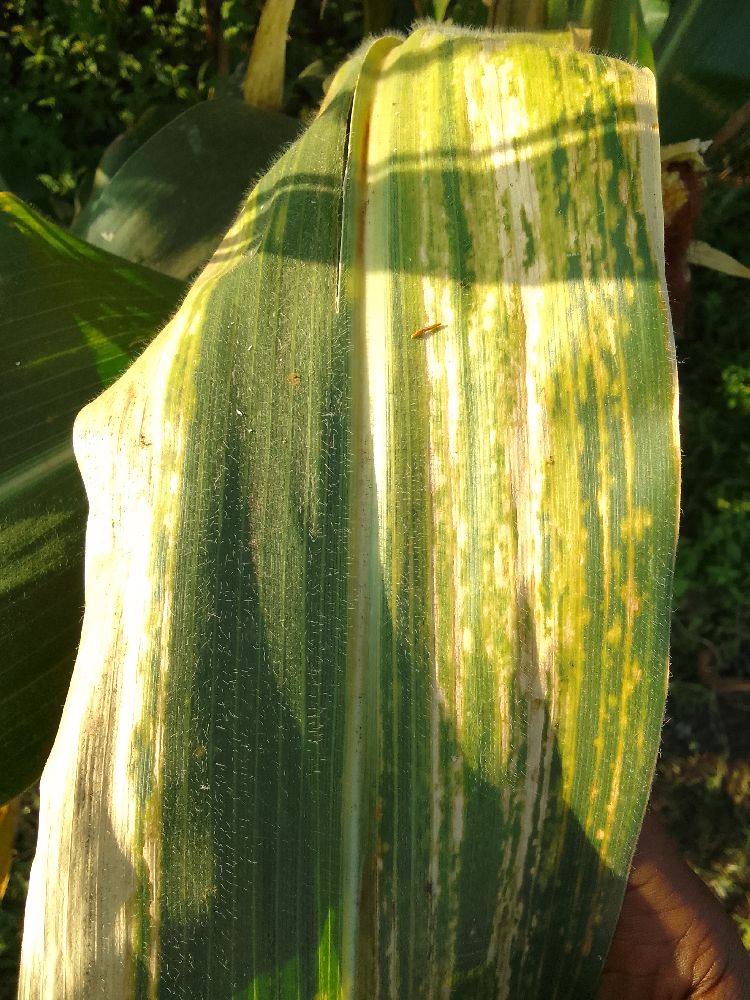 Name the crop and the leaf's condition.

maize, maize lethal necrosis
